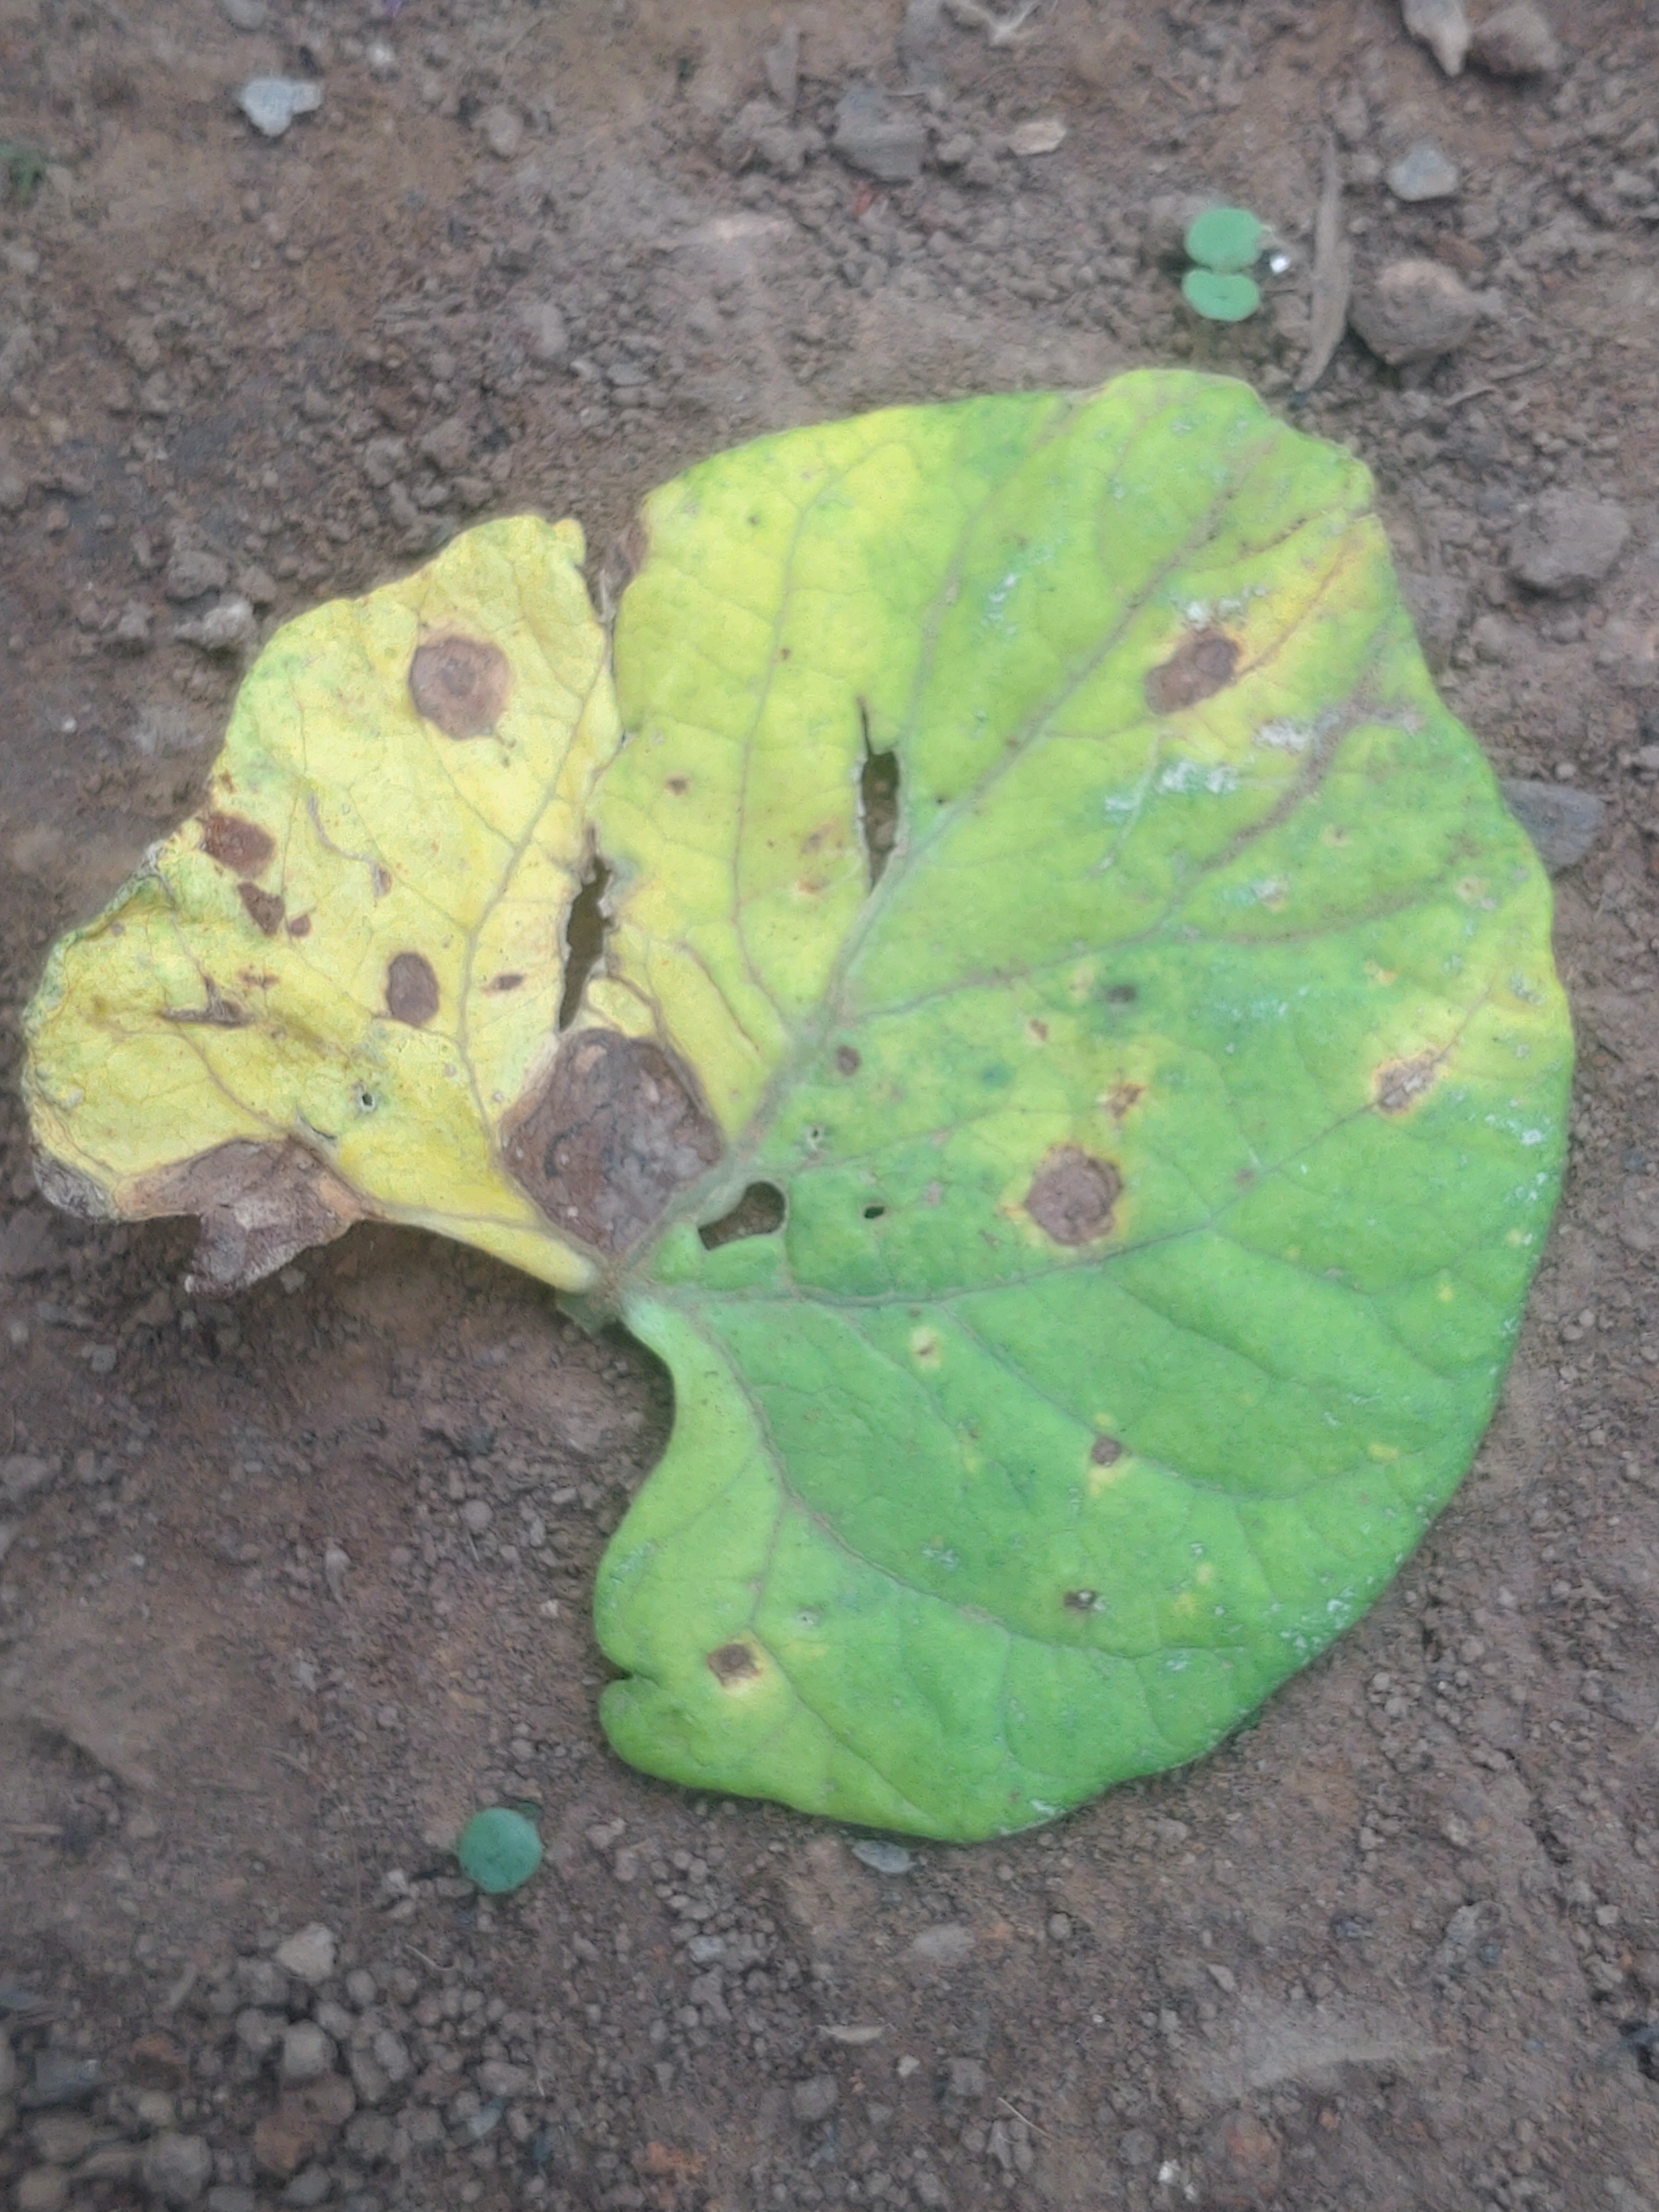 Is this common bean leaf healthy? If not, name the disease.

anthracnose
